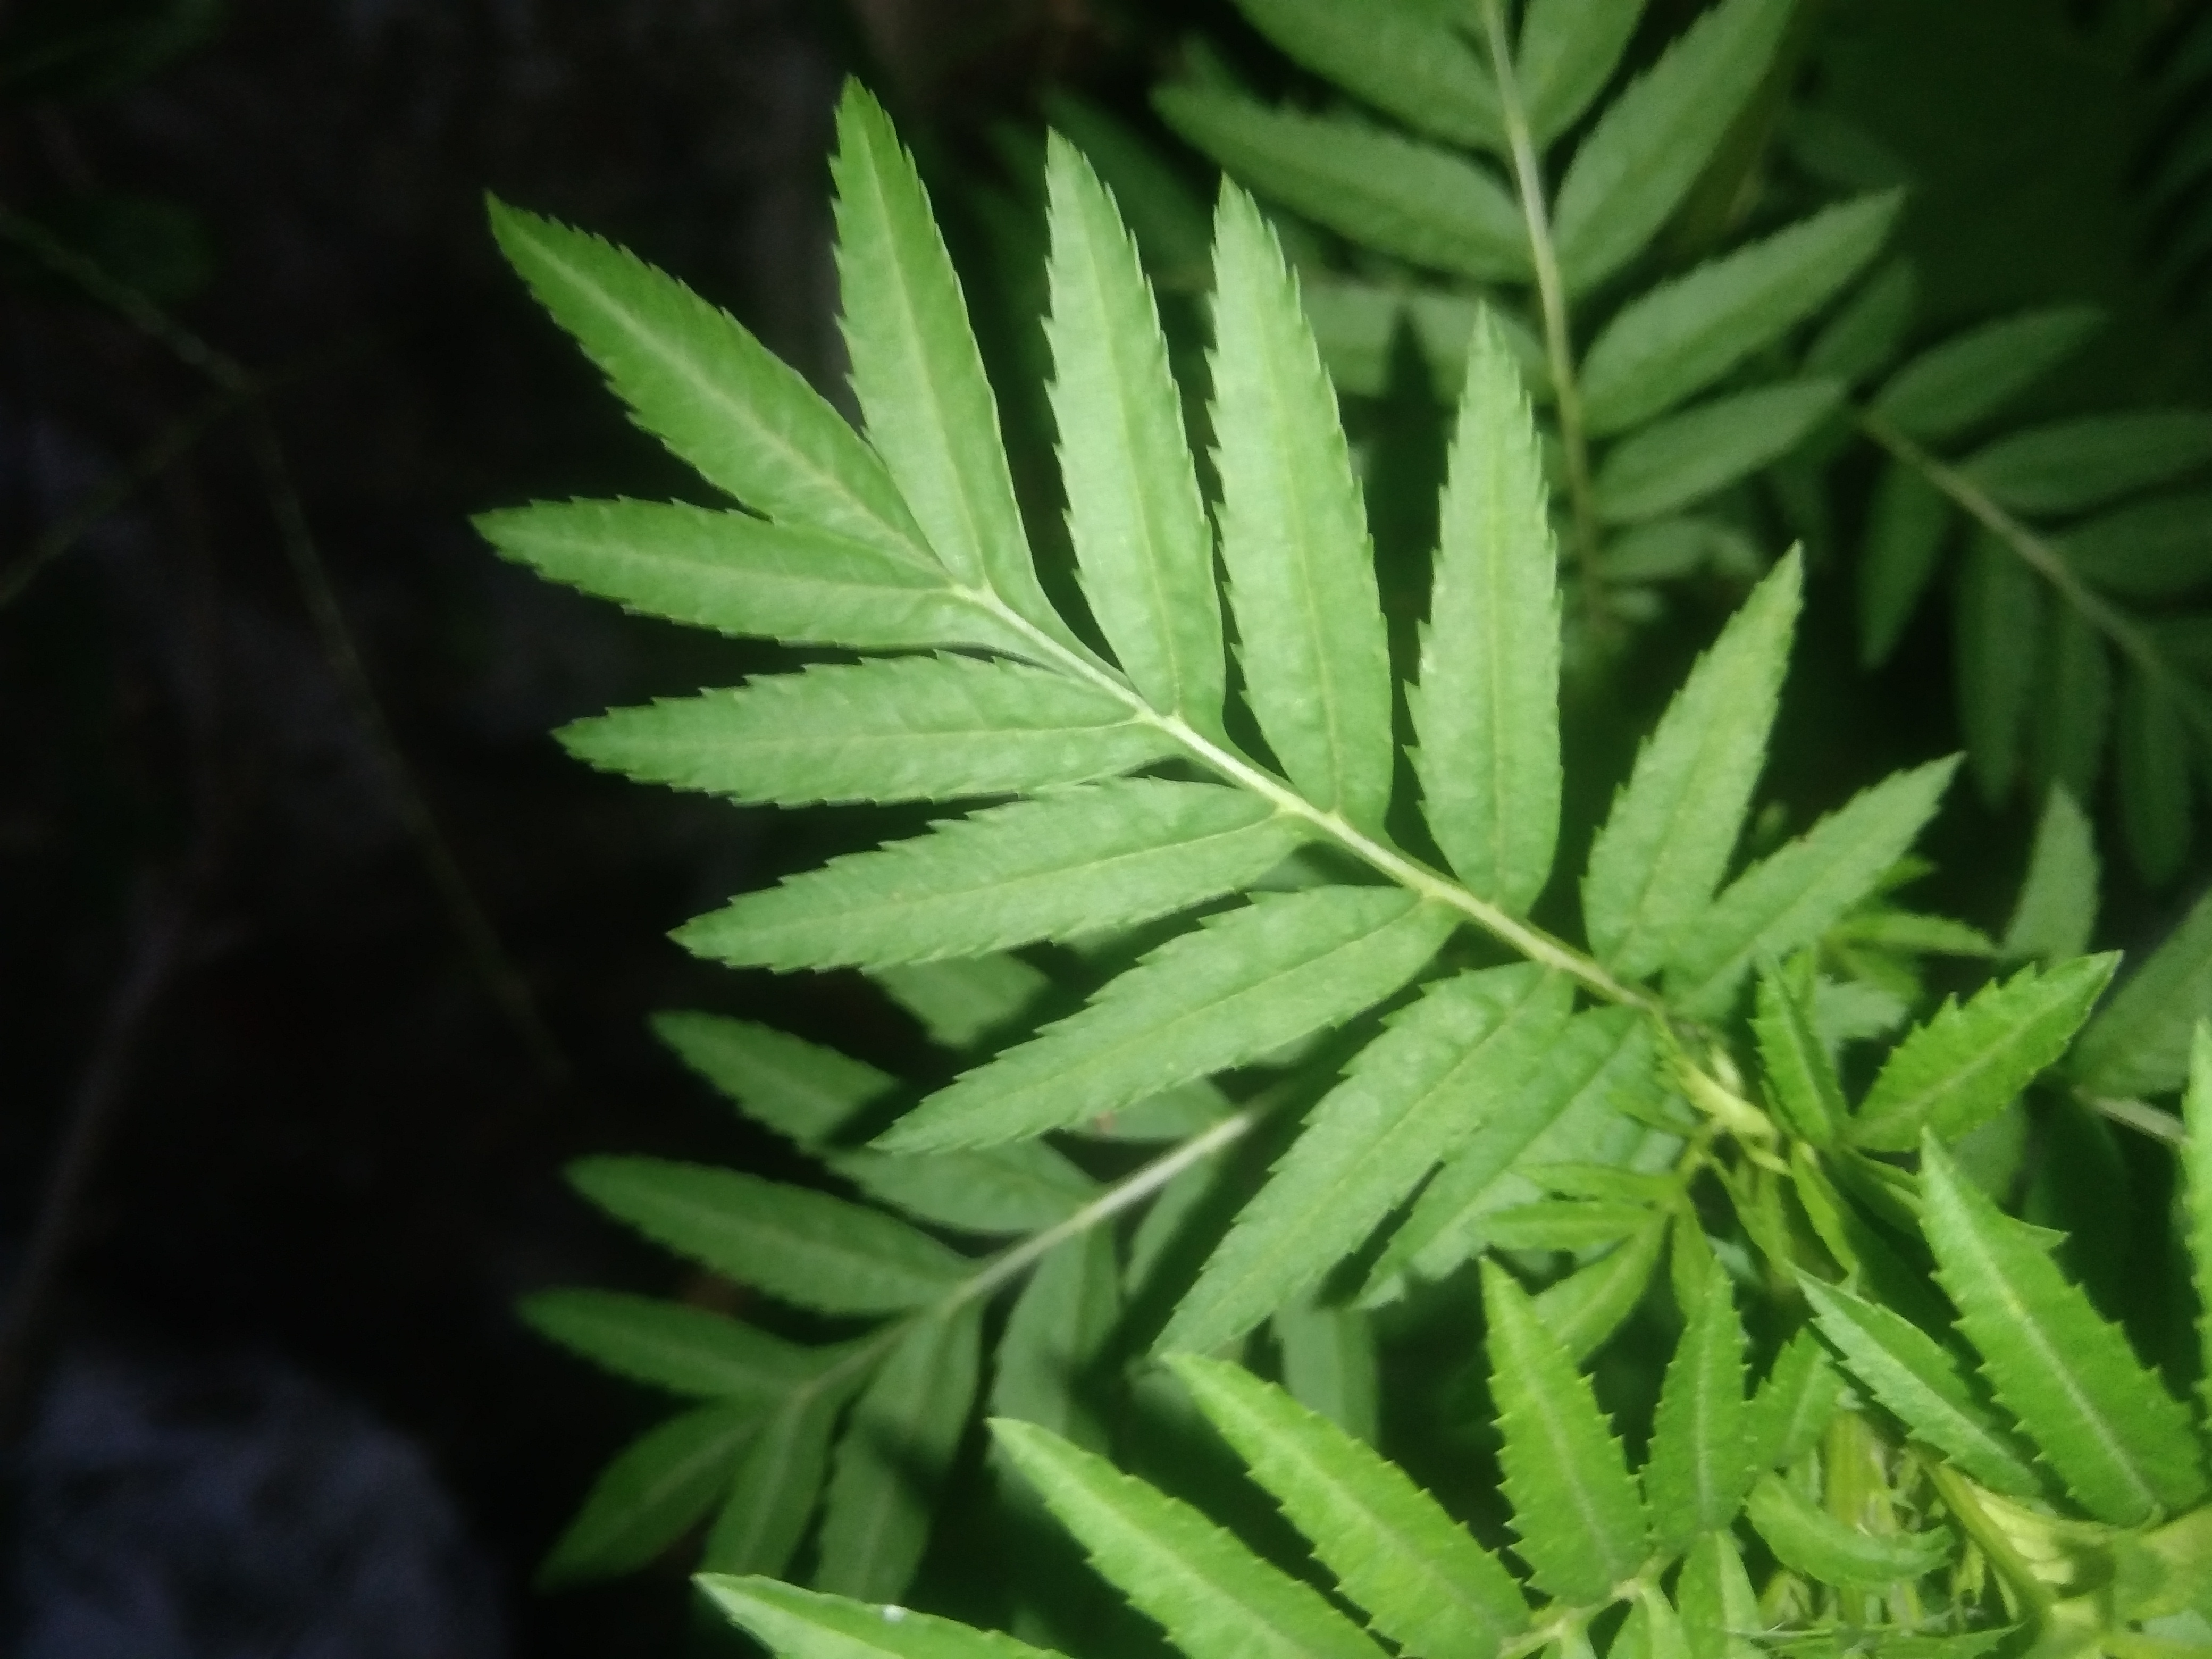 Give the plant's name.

marigold
